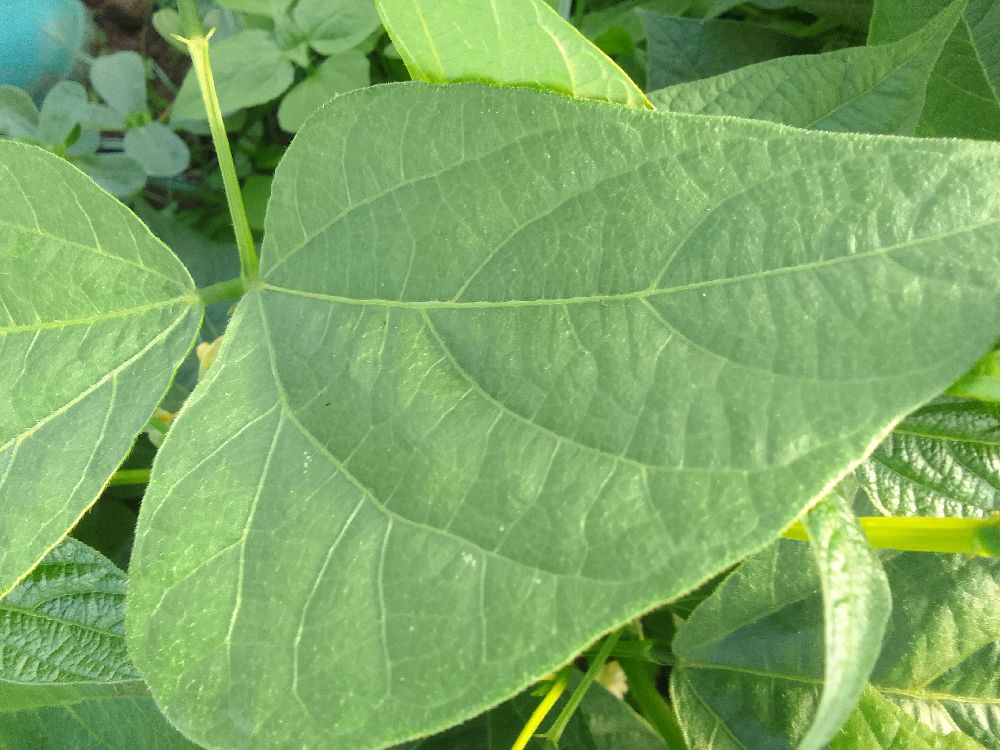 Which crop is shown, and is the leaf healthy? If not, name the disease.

common bean, healthy
